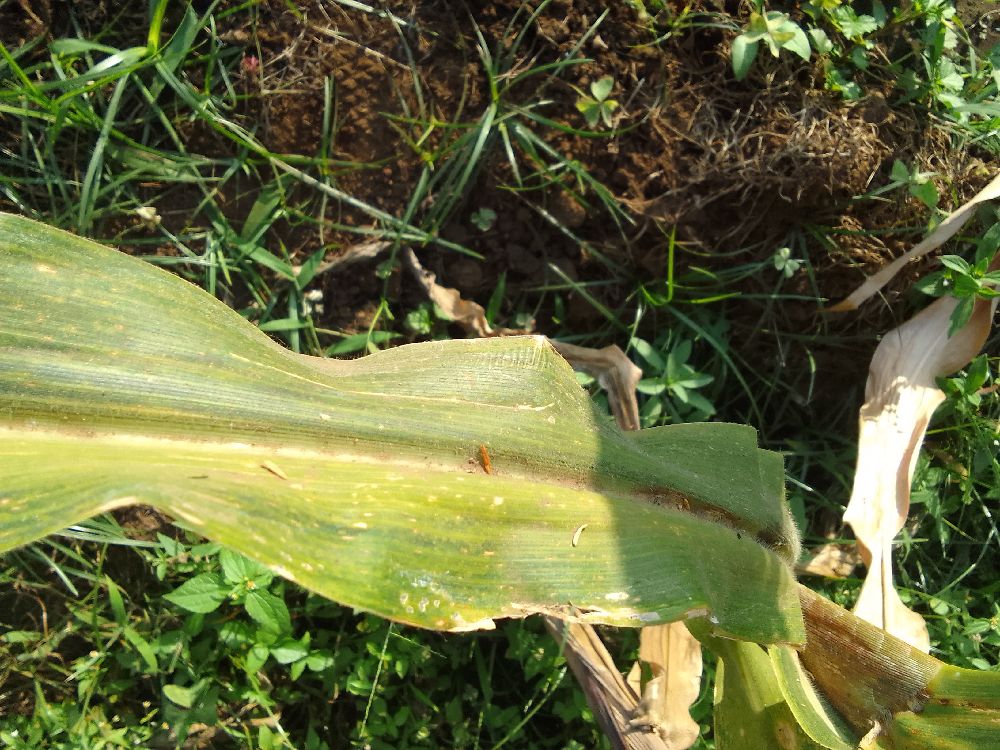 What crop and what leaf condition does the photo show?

maize, maize lethal necrosis
